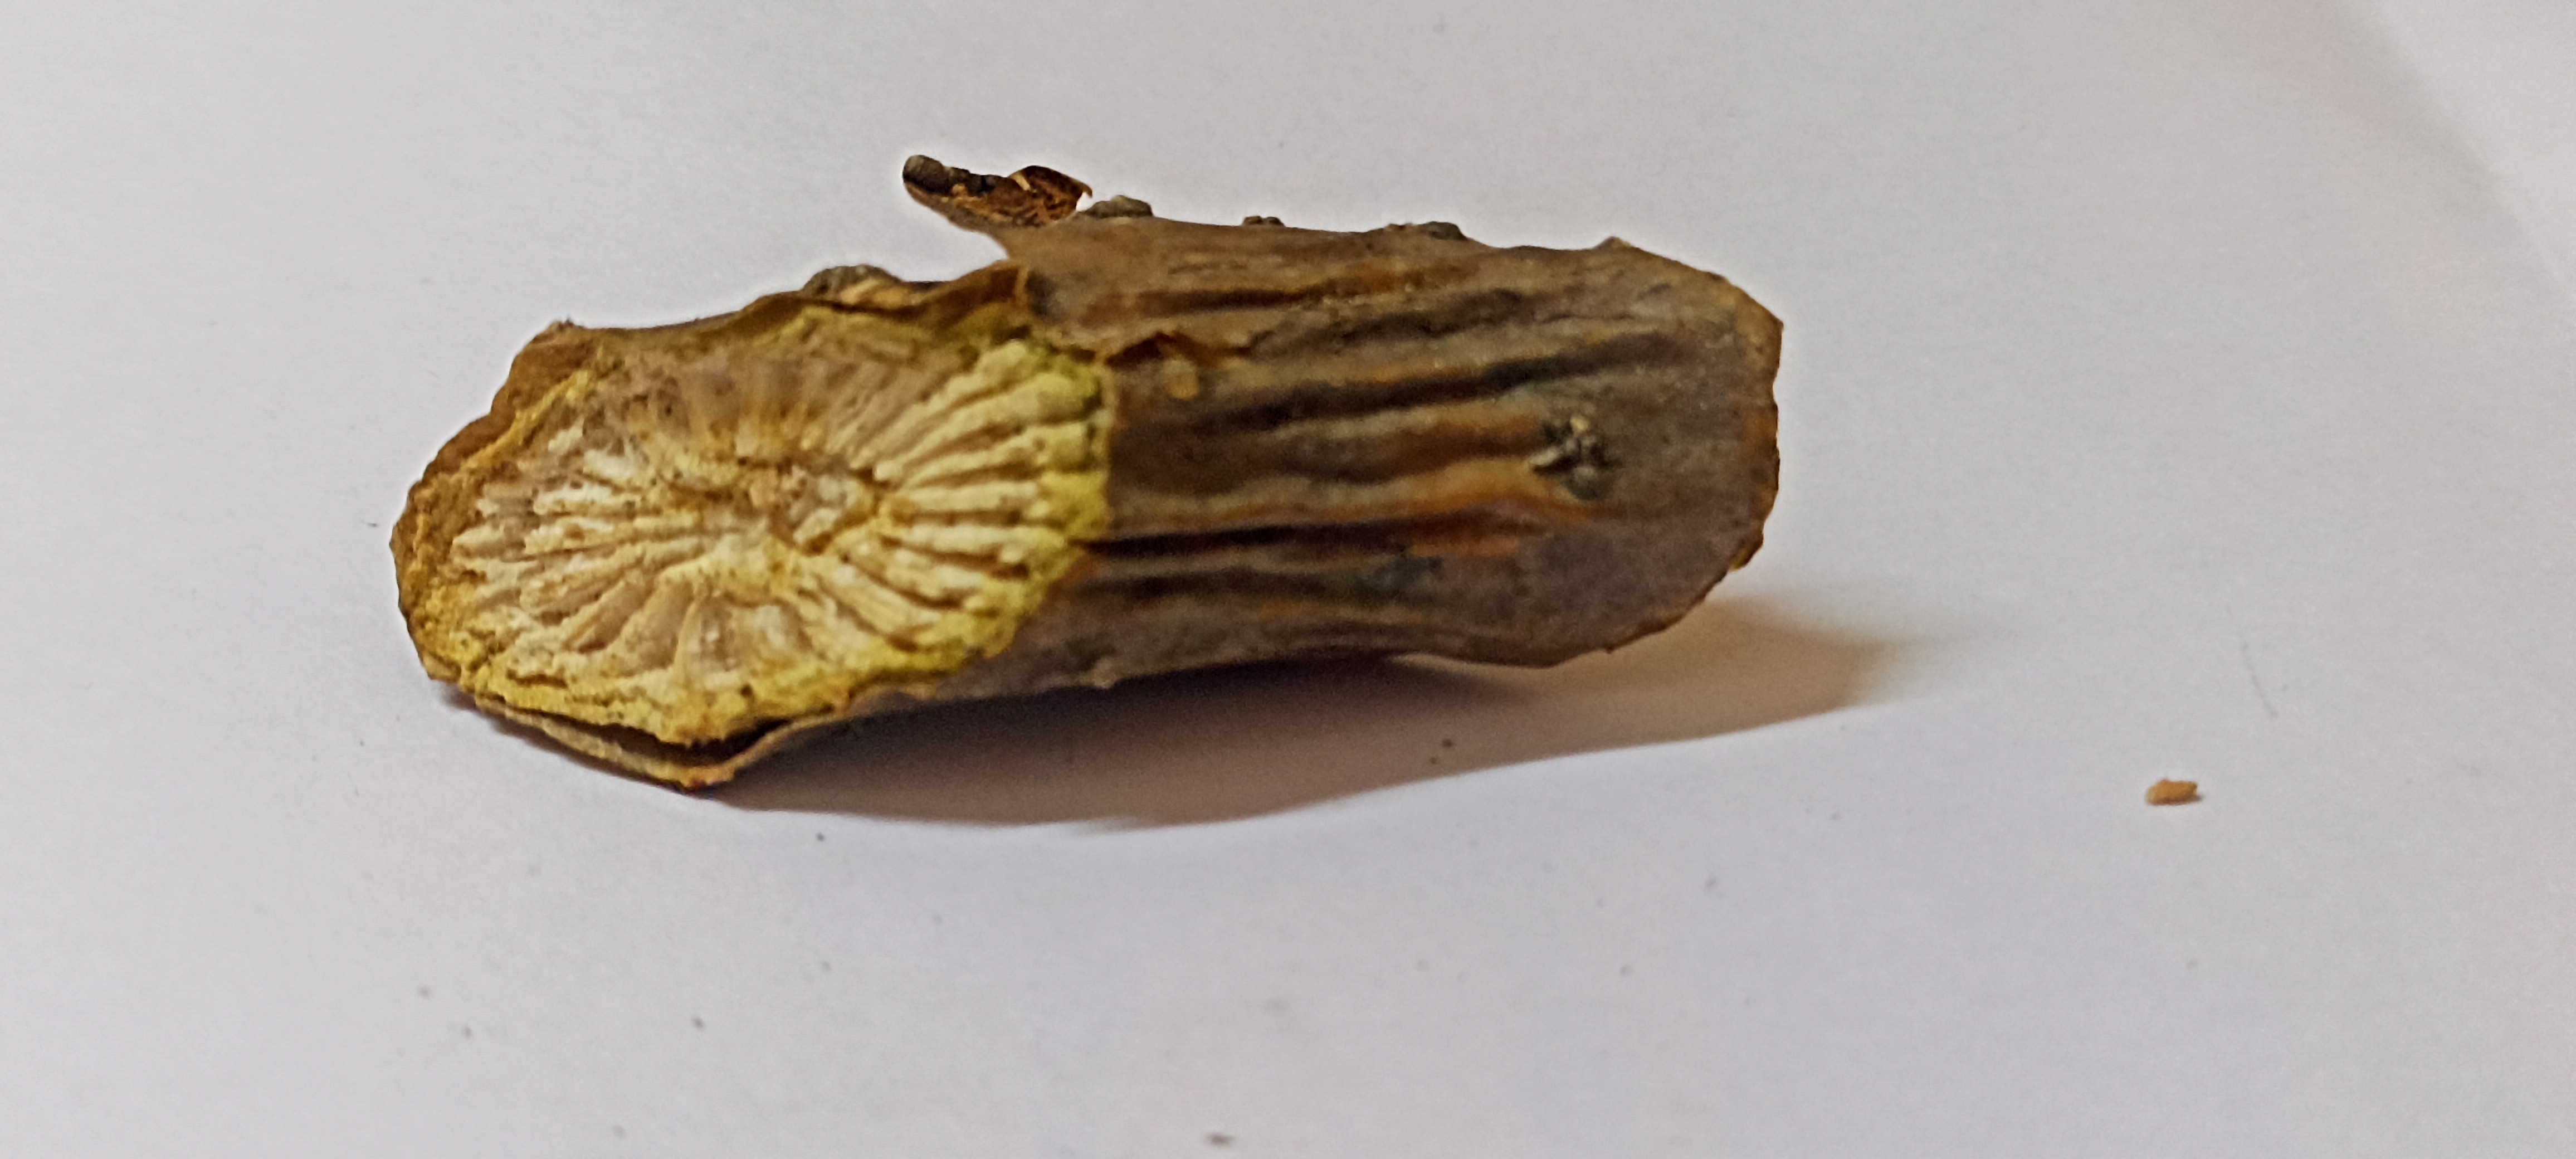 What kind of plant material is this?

gulvel
